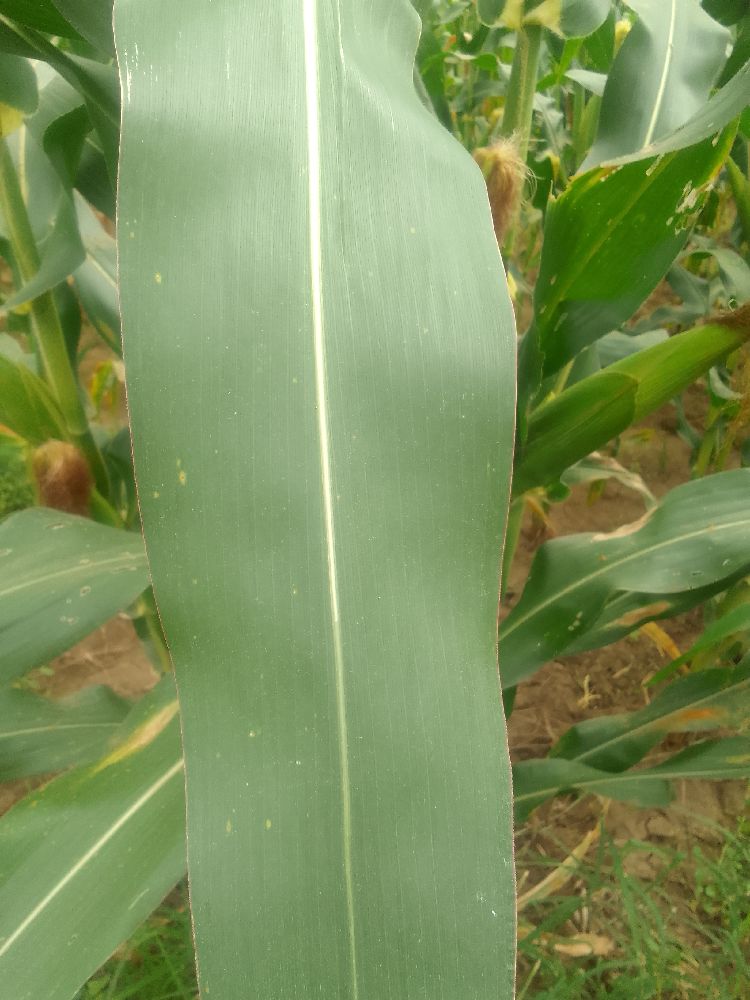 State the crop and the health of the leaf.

maize, healthy
